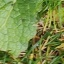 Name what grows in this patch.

structured weed
